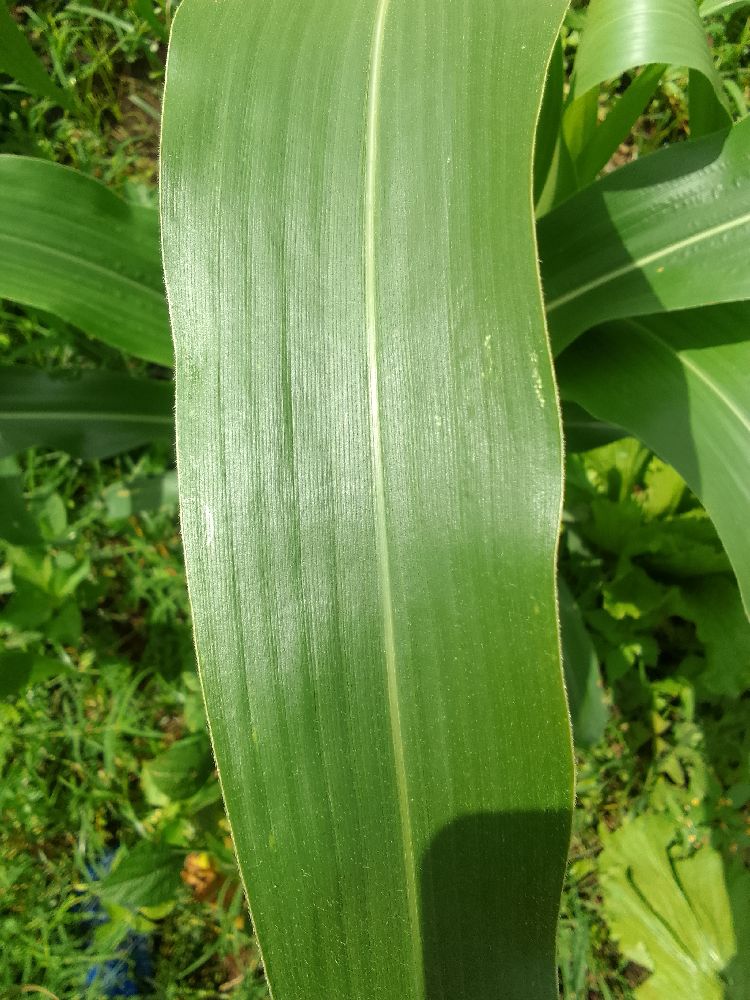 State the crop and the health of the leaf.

maize, healthy
